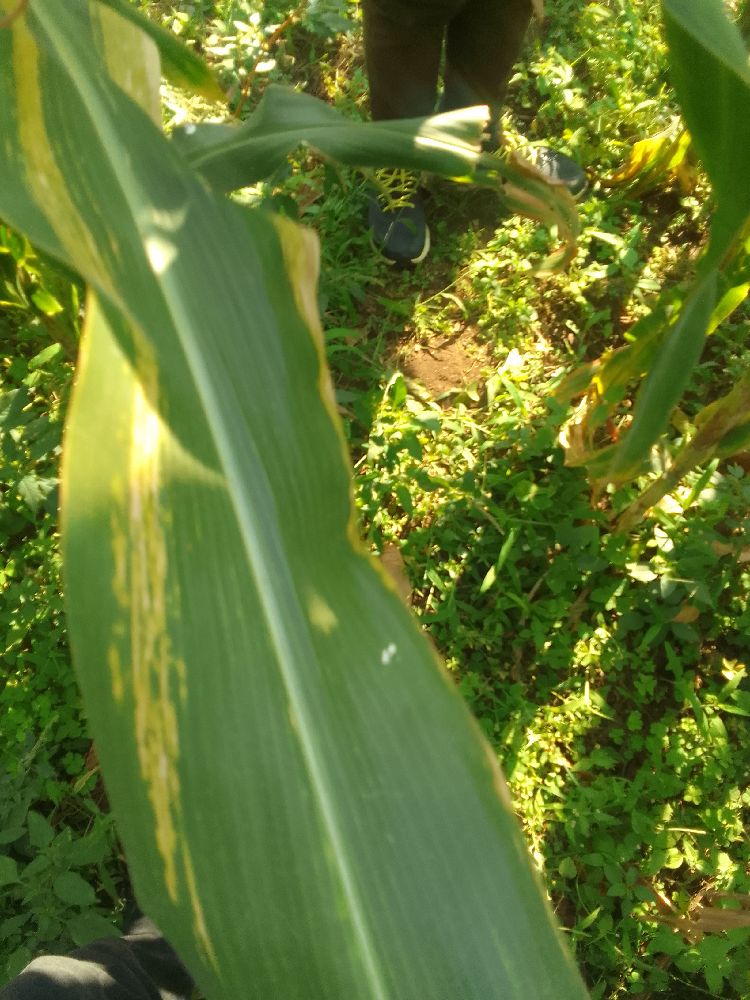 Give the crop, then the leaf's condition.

maize, maize lethal necrosis
